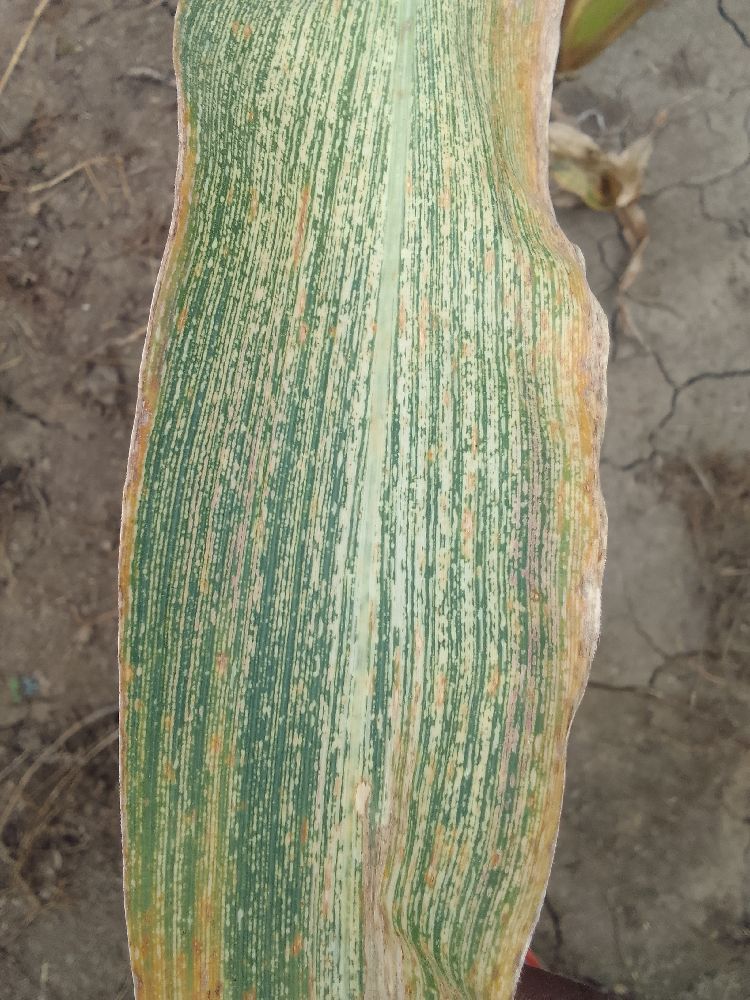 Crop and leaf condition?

maize, maize streak virus
